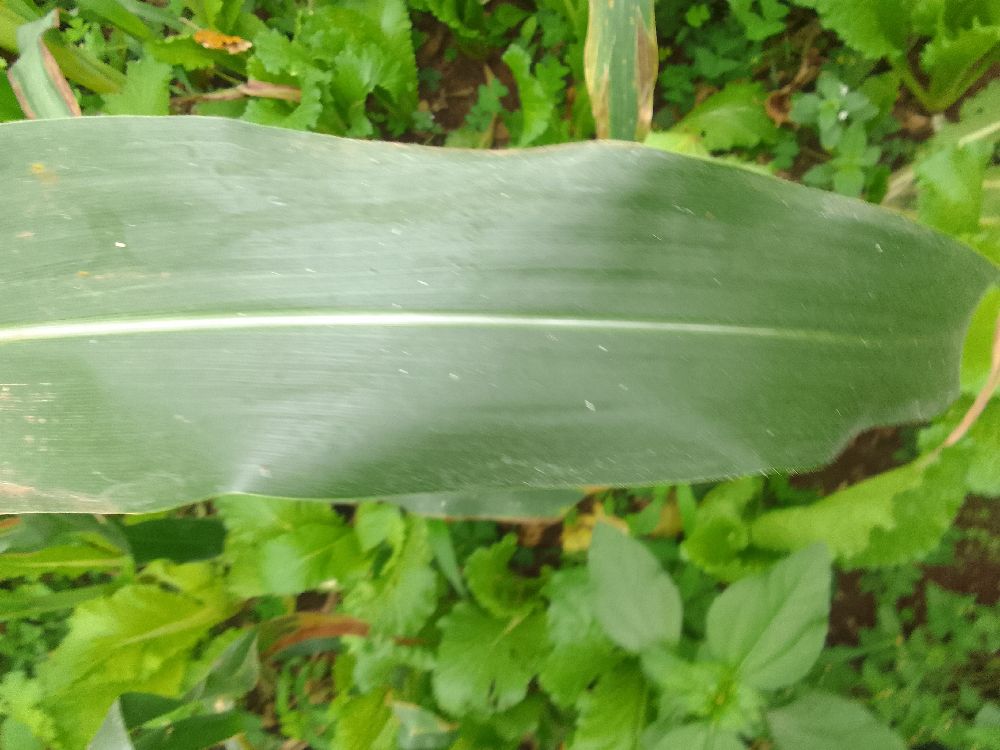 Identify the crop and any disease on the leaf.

maize, healthy
